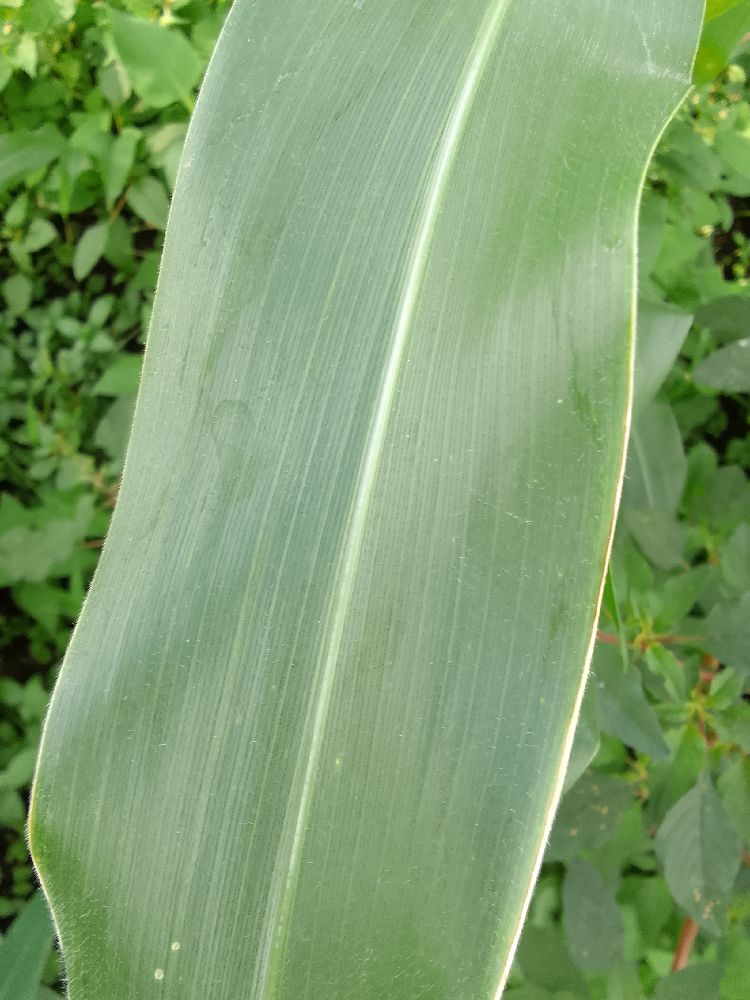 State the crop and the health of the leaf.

maize, healthy
